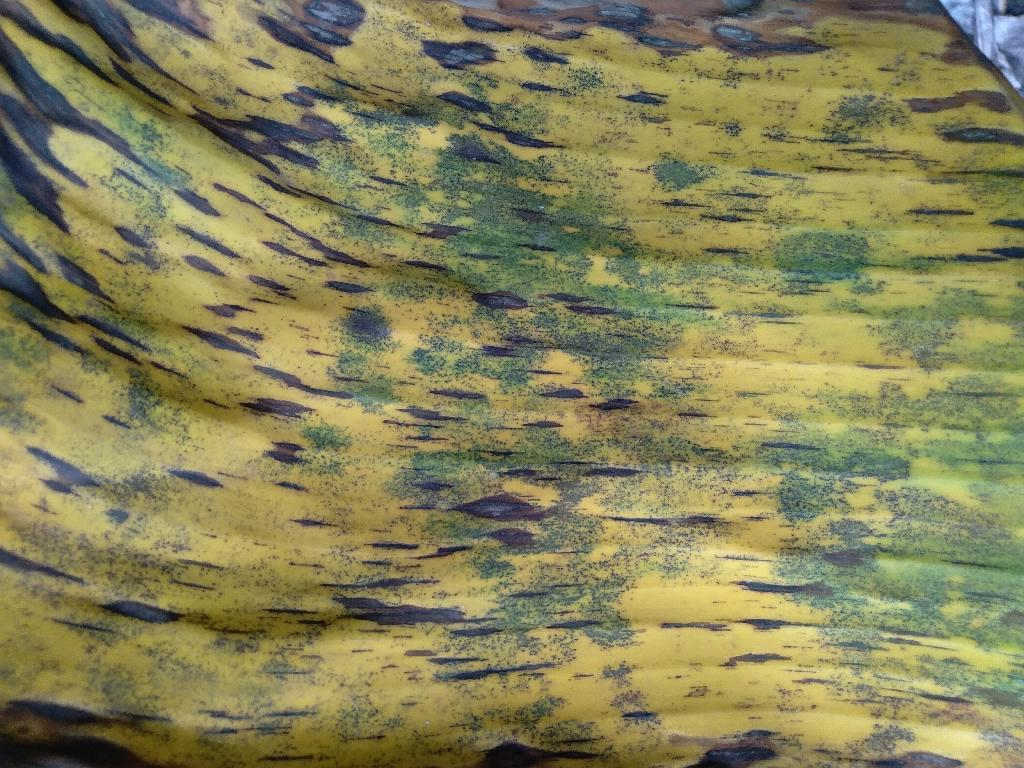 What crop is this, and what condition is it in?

banana, black sigatoka
